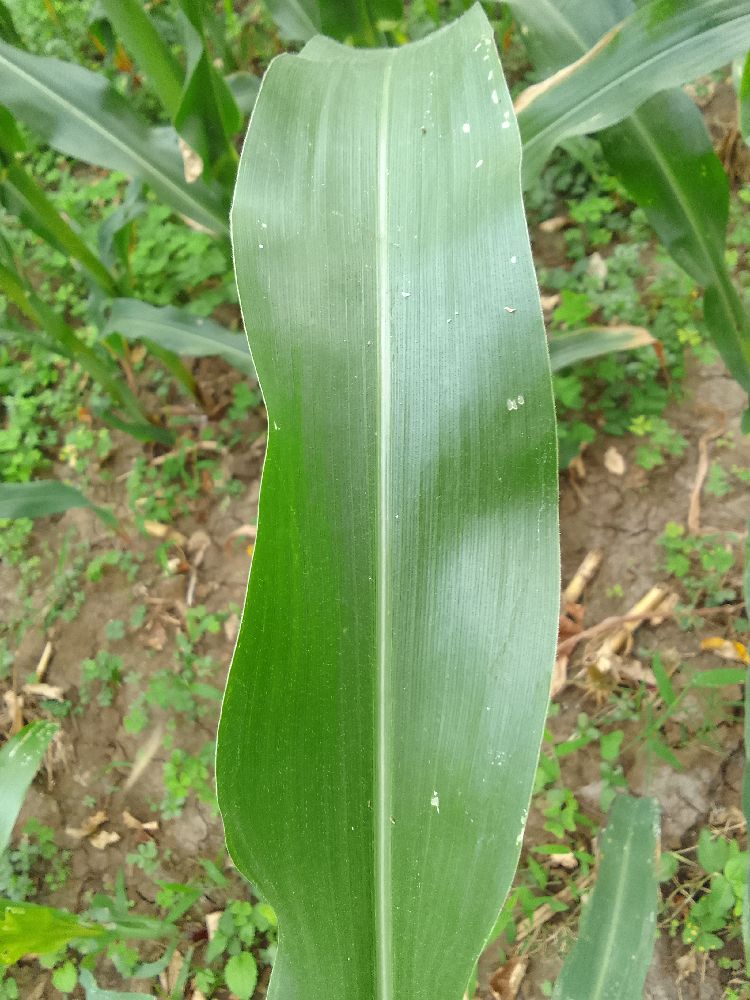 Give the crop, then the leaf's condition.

maize, healthy
